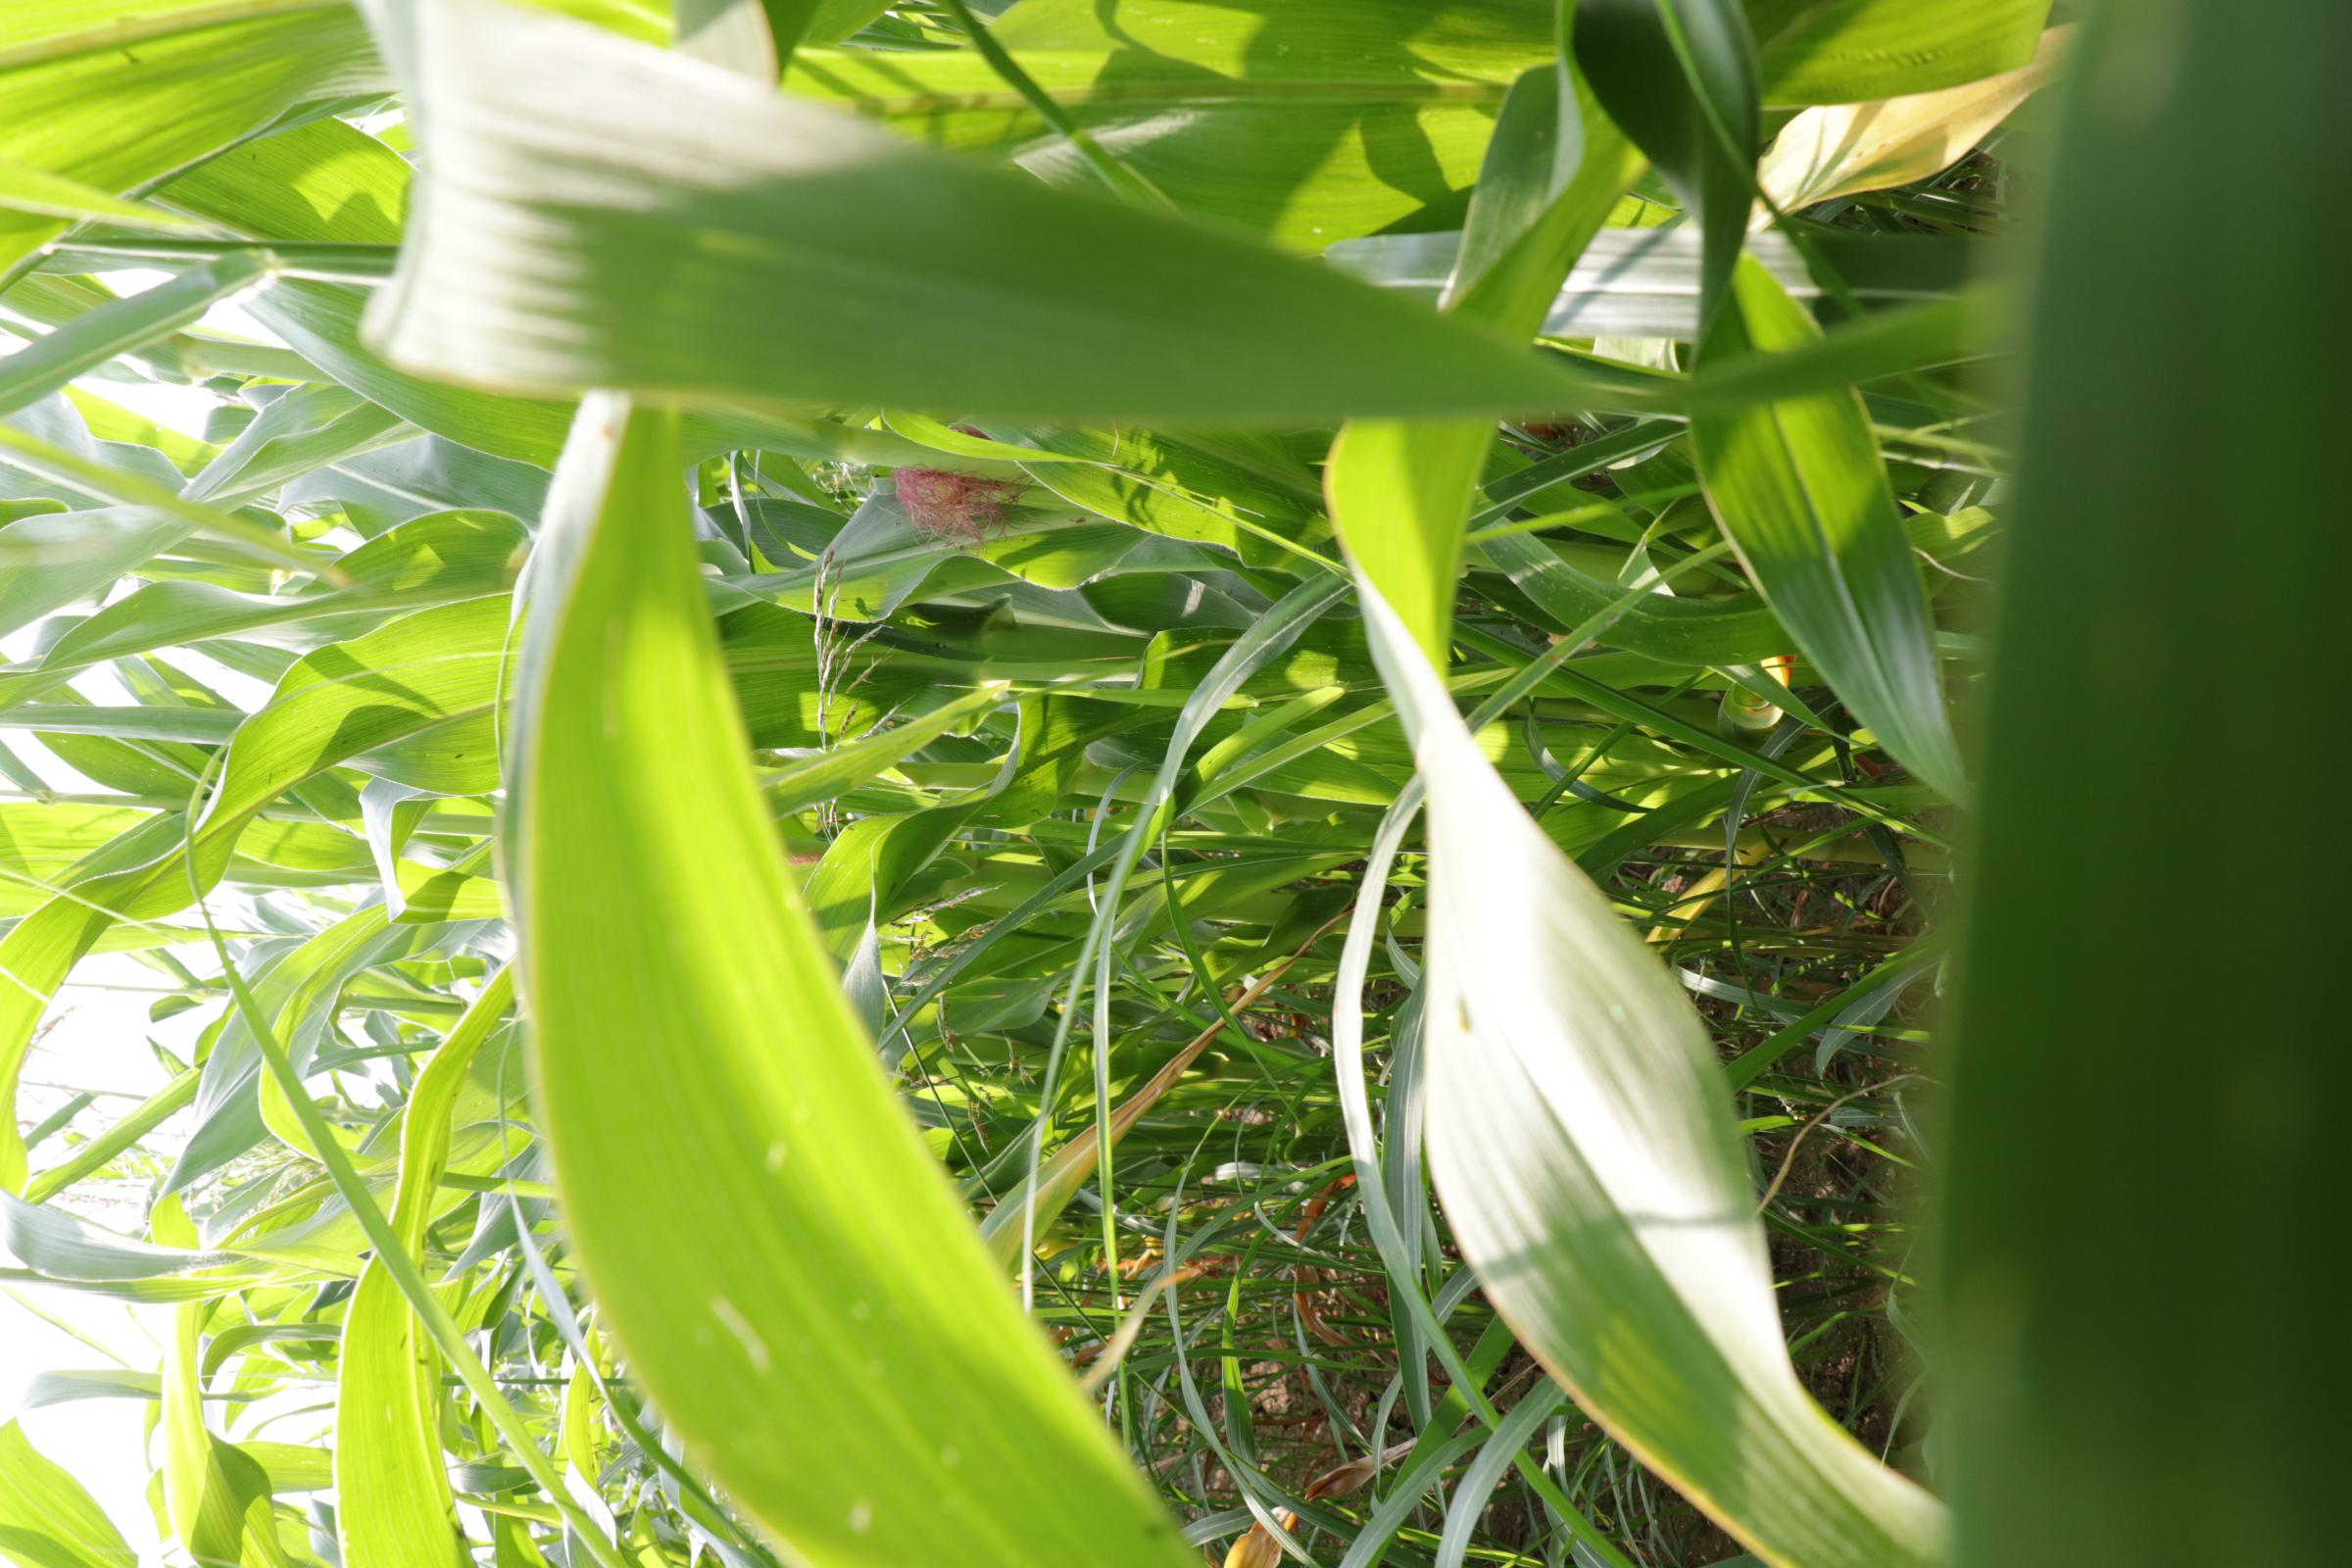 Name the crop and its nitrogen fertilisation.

maize, full nitrogen fertilisation
